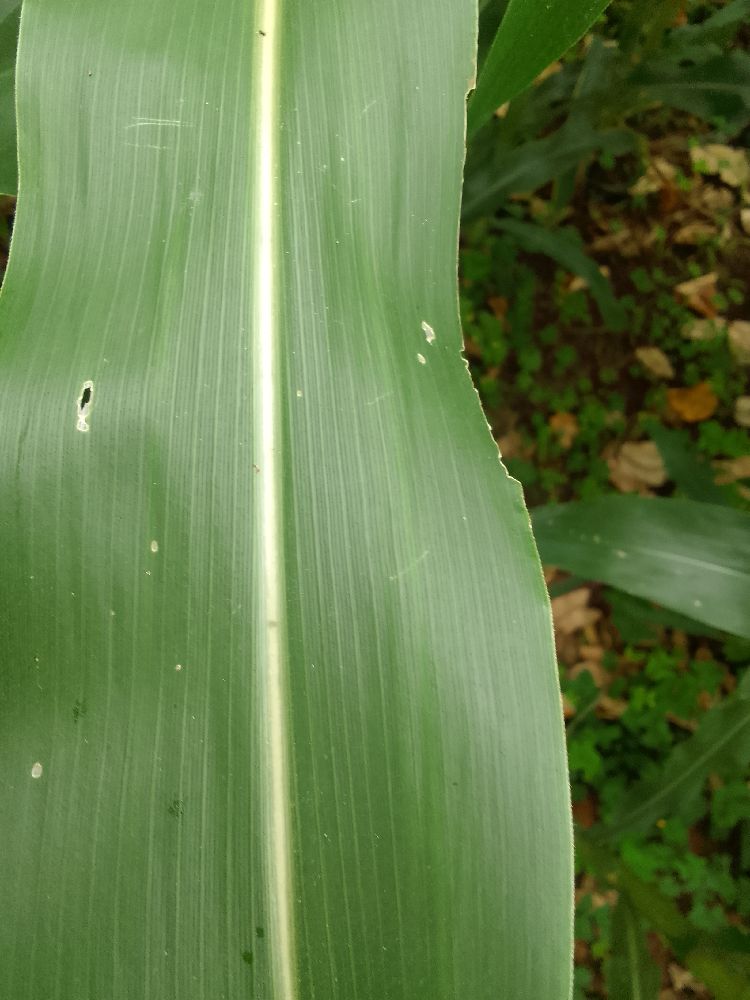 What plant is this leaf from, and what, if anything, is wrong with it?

maize, healthy
